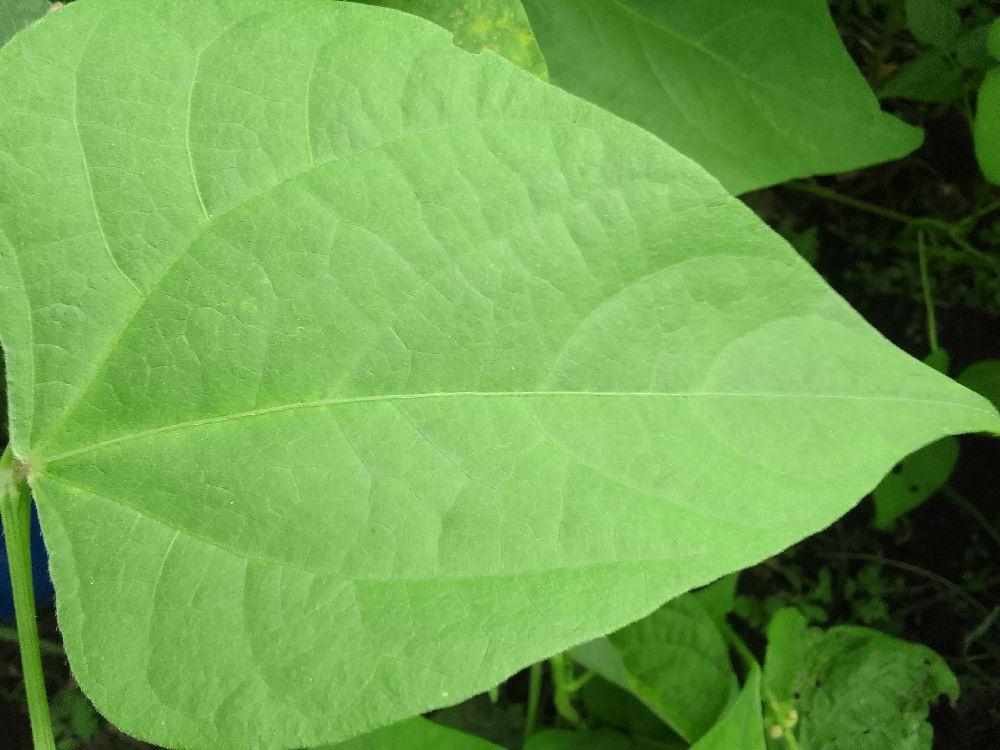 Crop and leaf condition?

common bean, healthy
